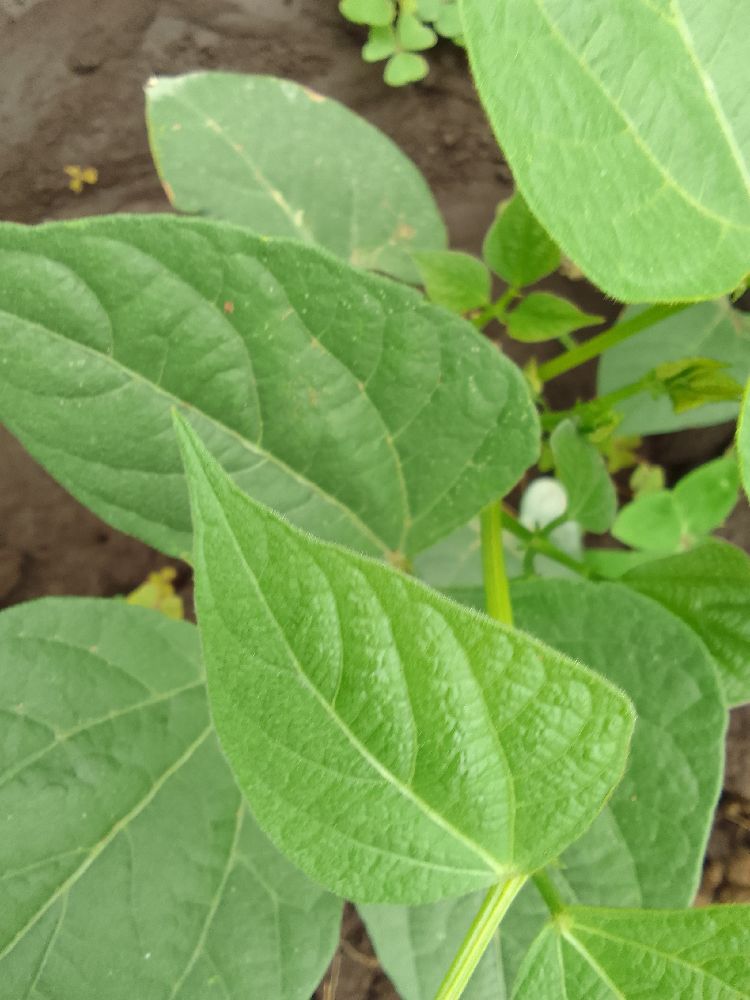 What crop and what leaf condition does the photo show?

common bean, healthy
